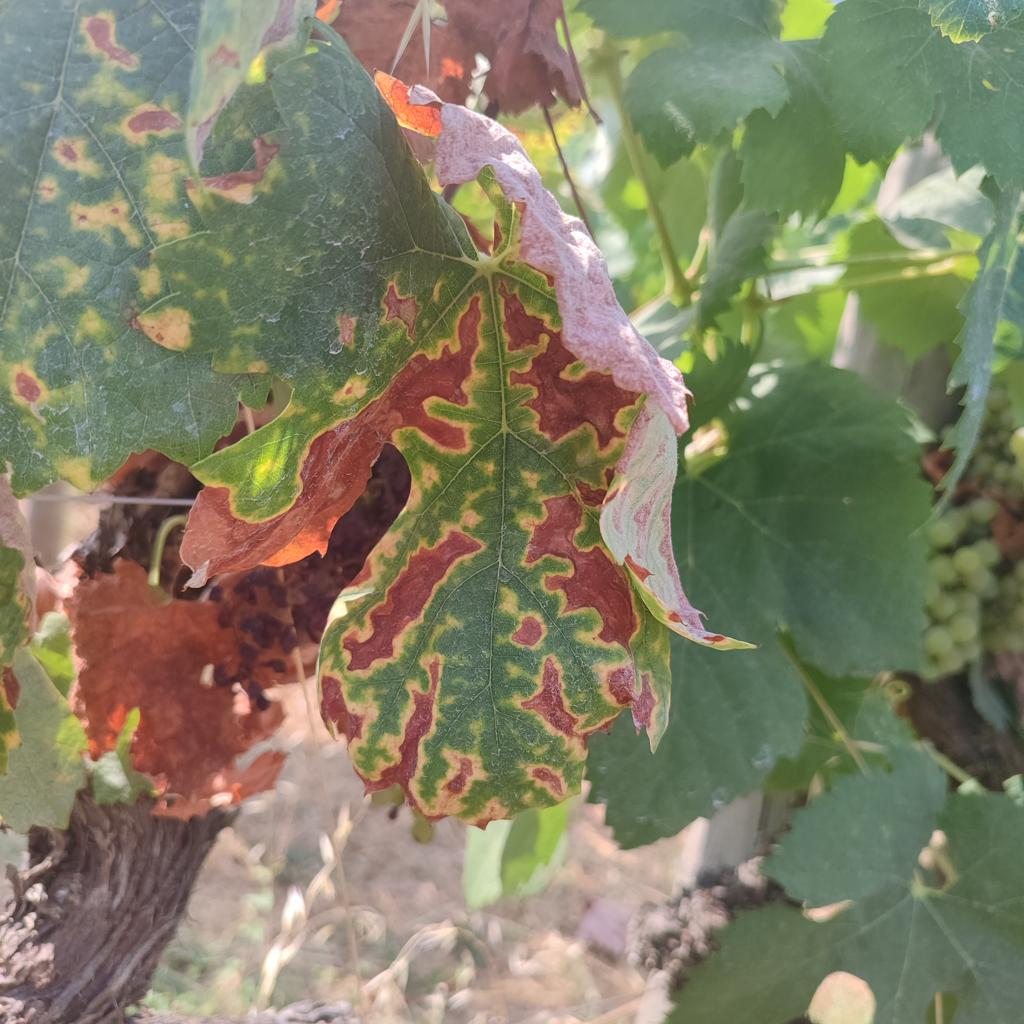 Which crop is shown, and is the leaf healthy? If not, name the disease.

grapevine, esca complex
